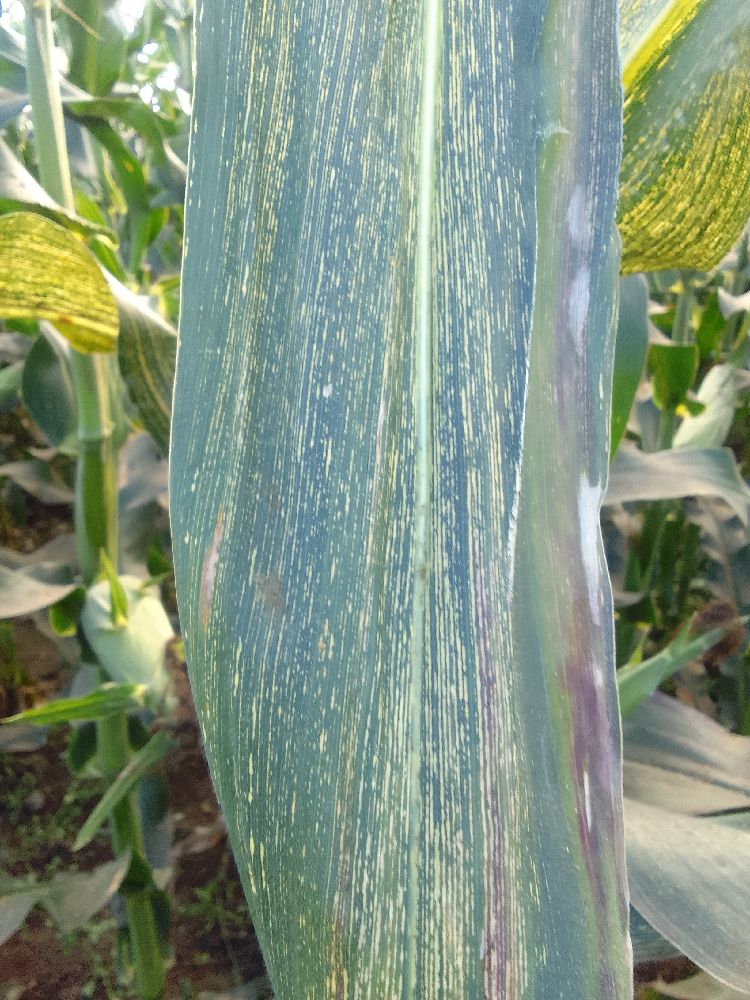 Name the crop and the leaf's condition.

maize, maize streak virus
